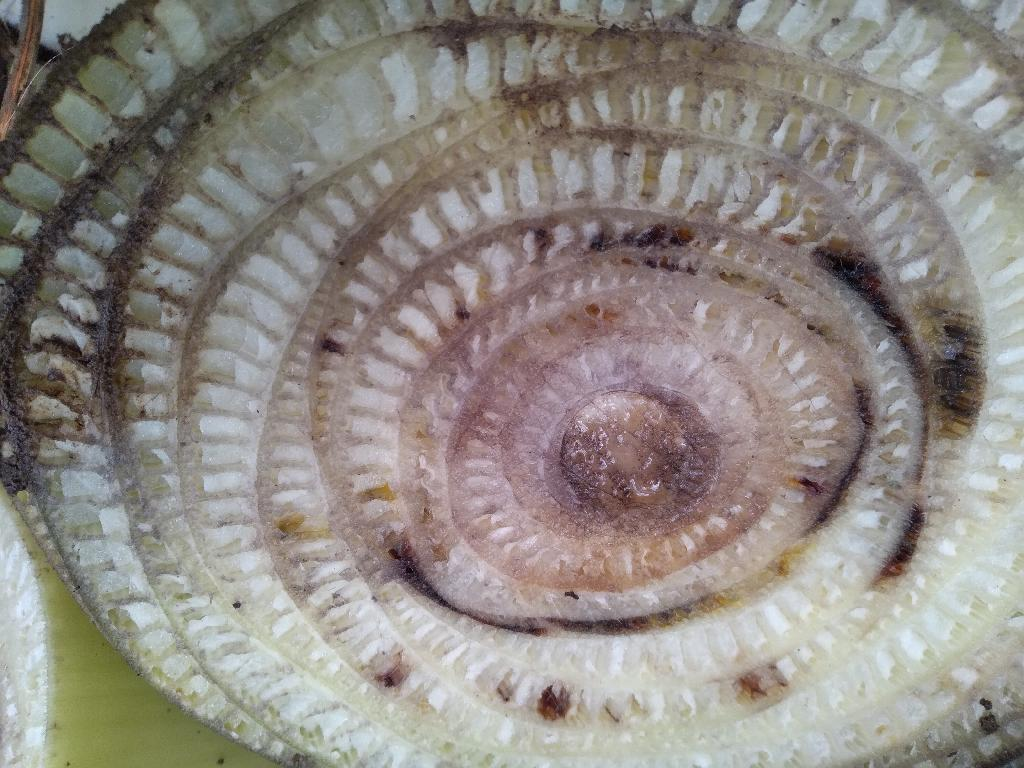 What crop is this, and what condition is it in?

banana, fusarium wilt race 1
